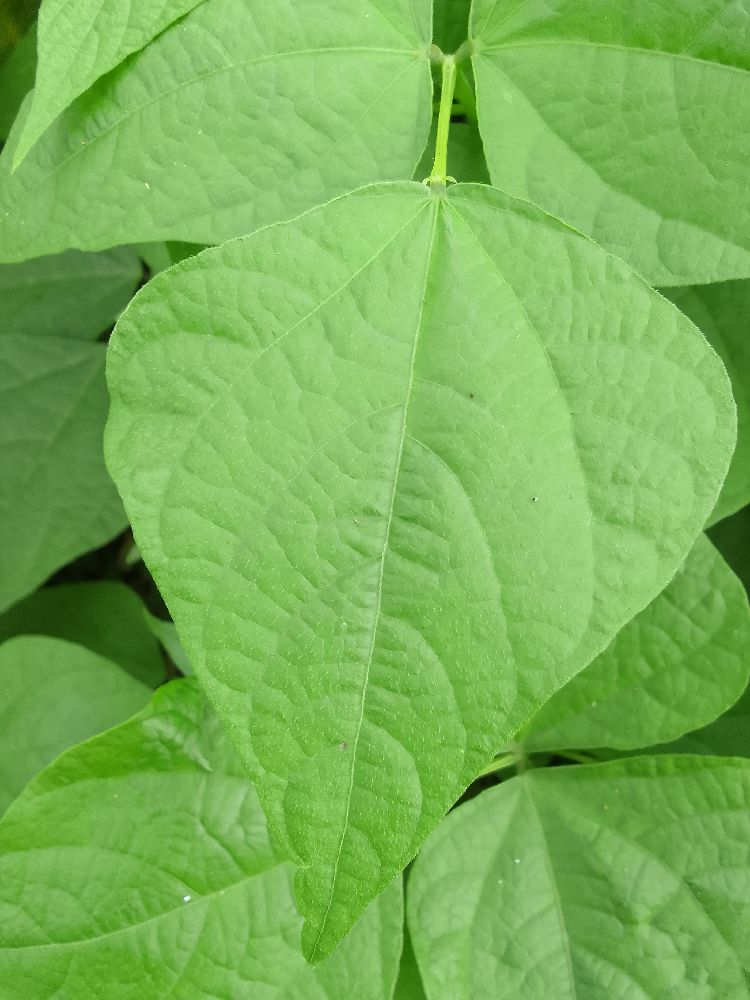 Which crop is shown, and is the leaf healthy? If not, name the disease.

common bean, healthy
